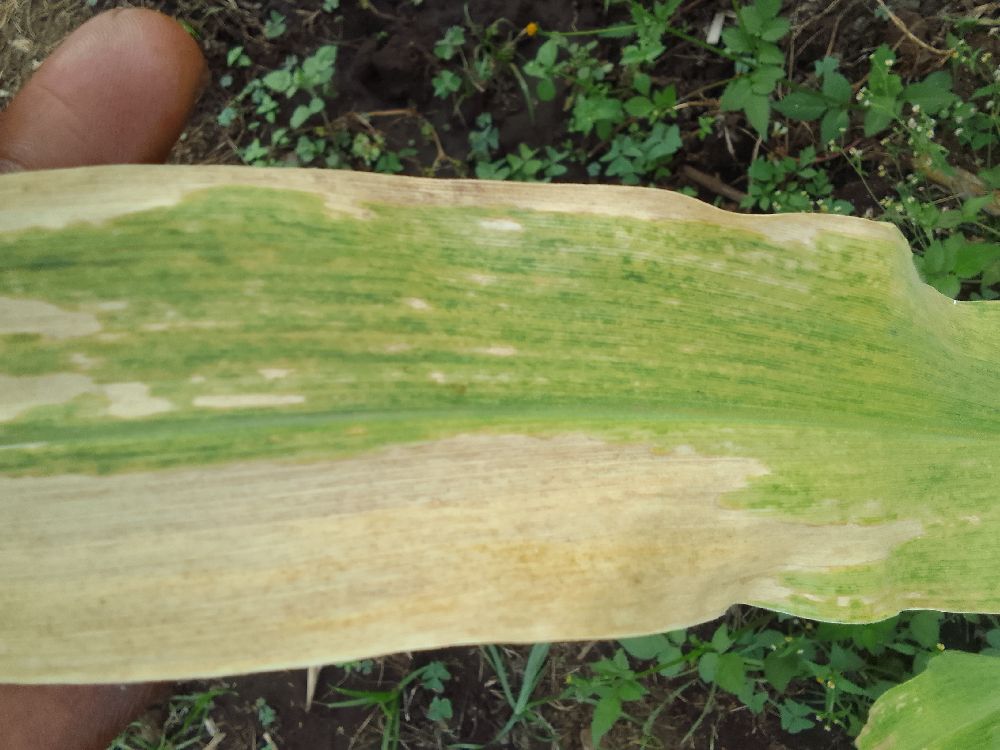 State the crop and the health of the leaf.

maize, maize lethal necrosis
